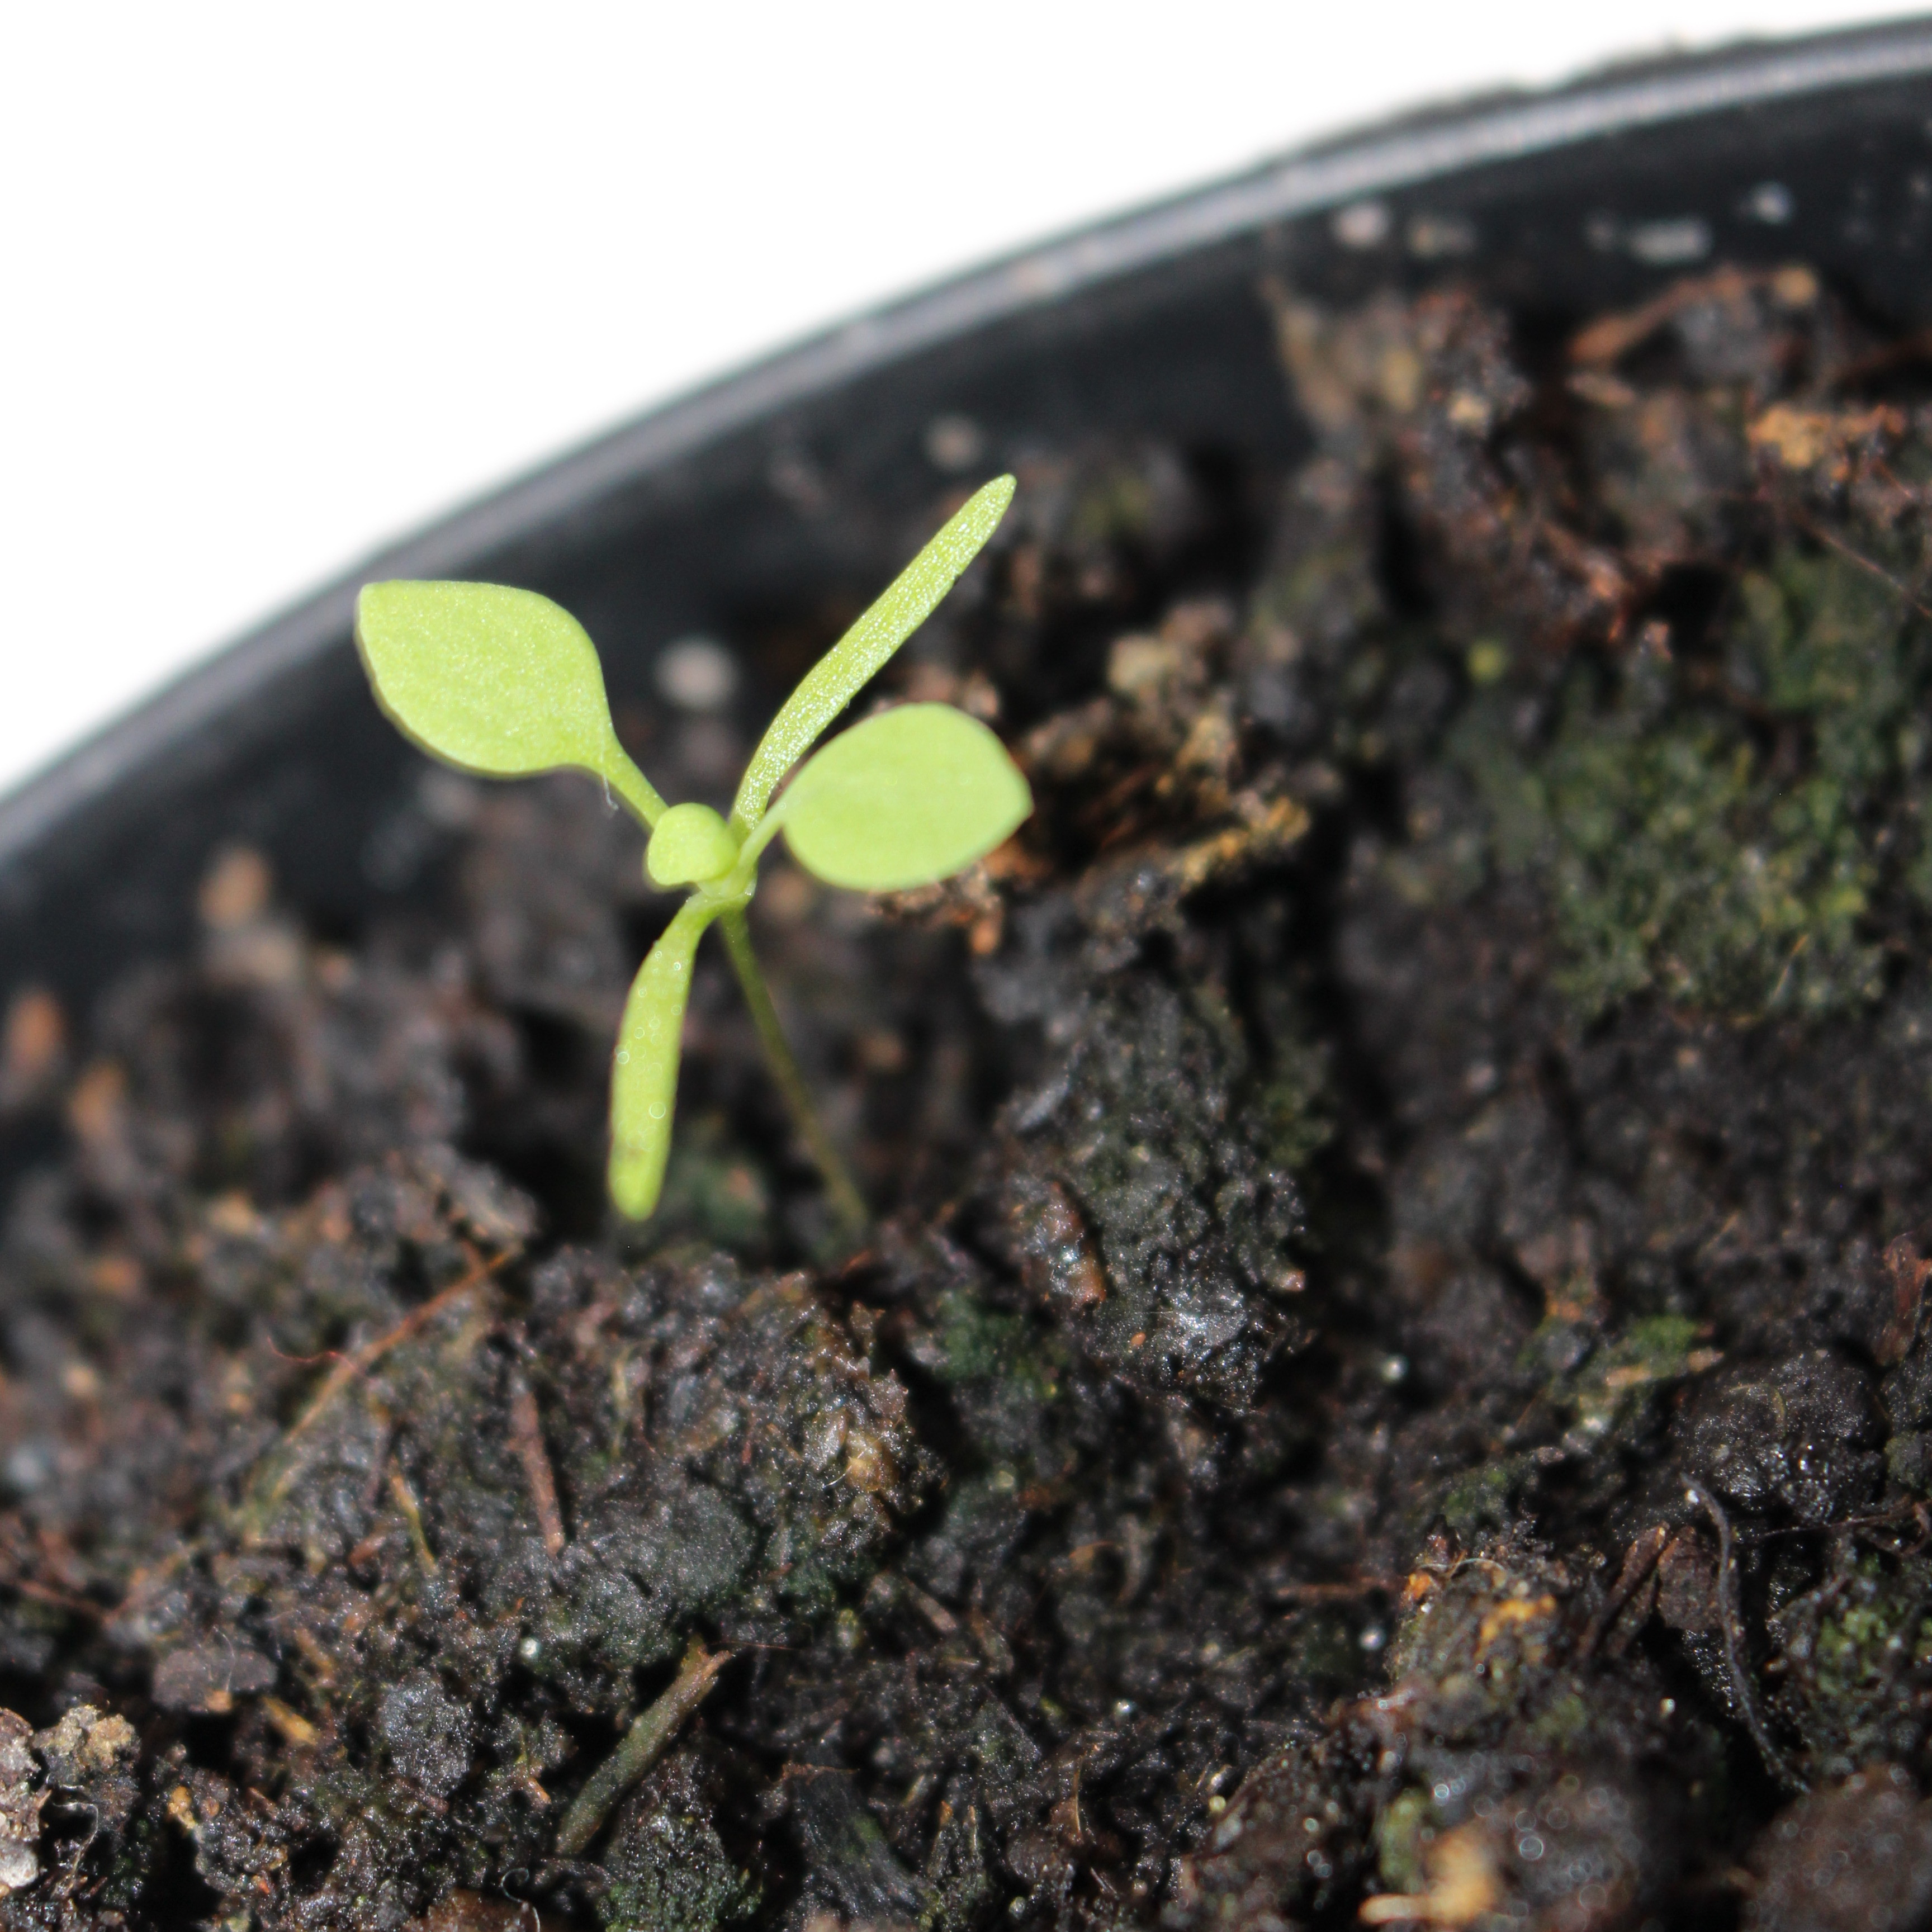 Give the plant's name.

Papaver rhoeas
